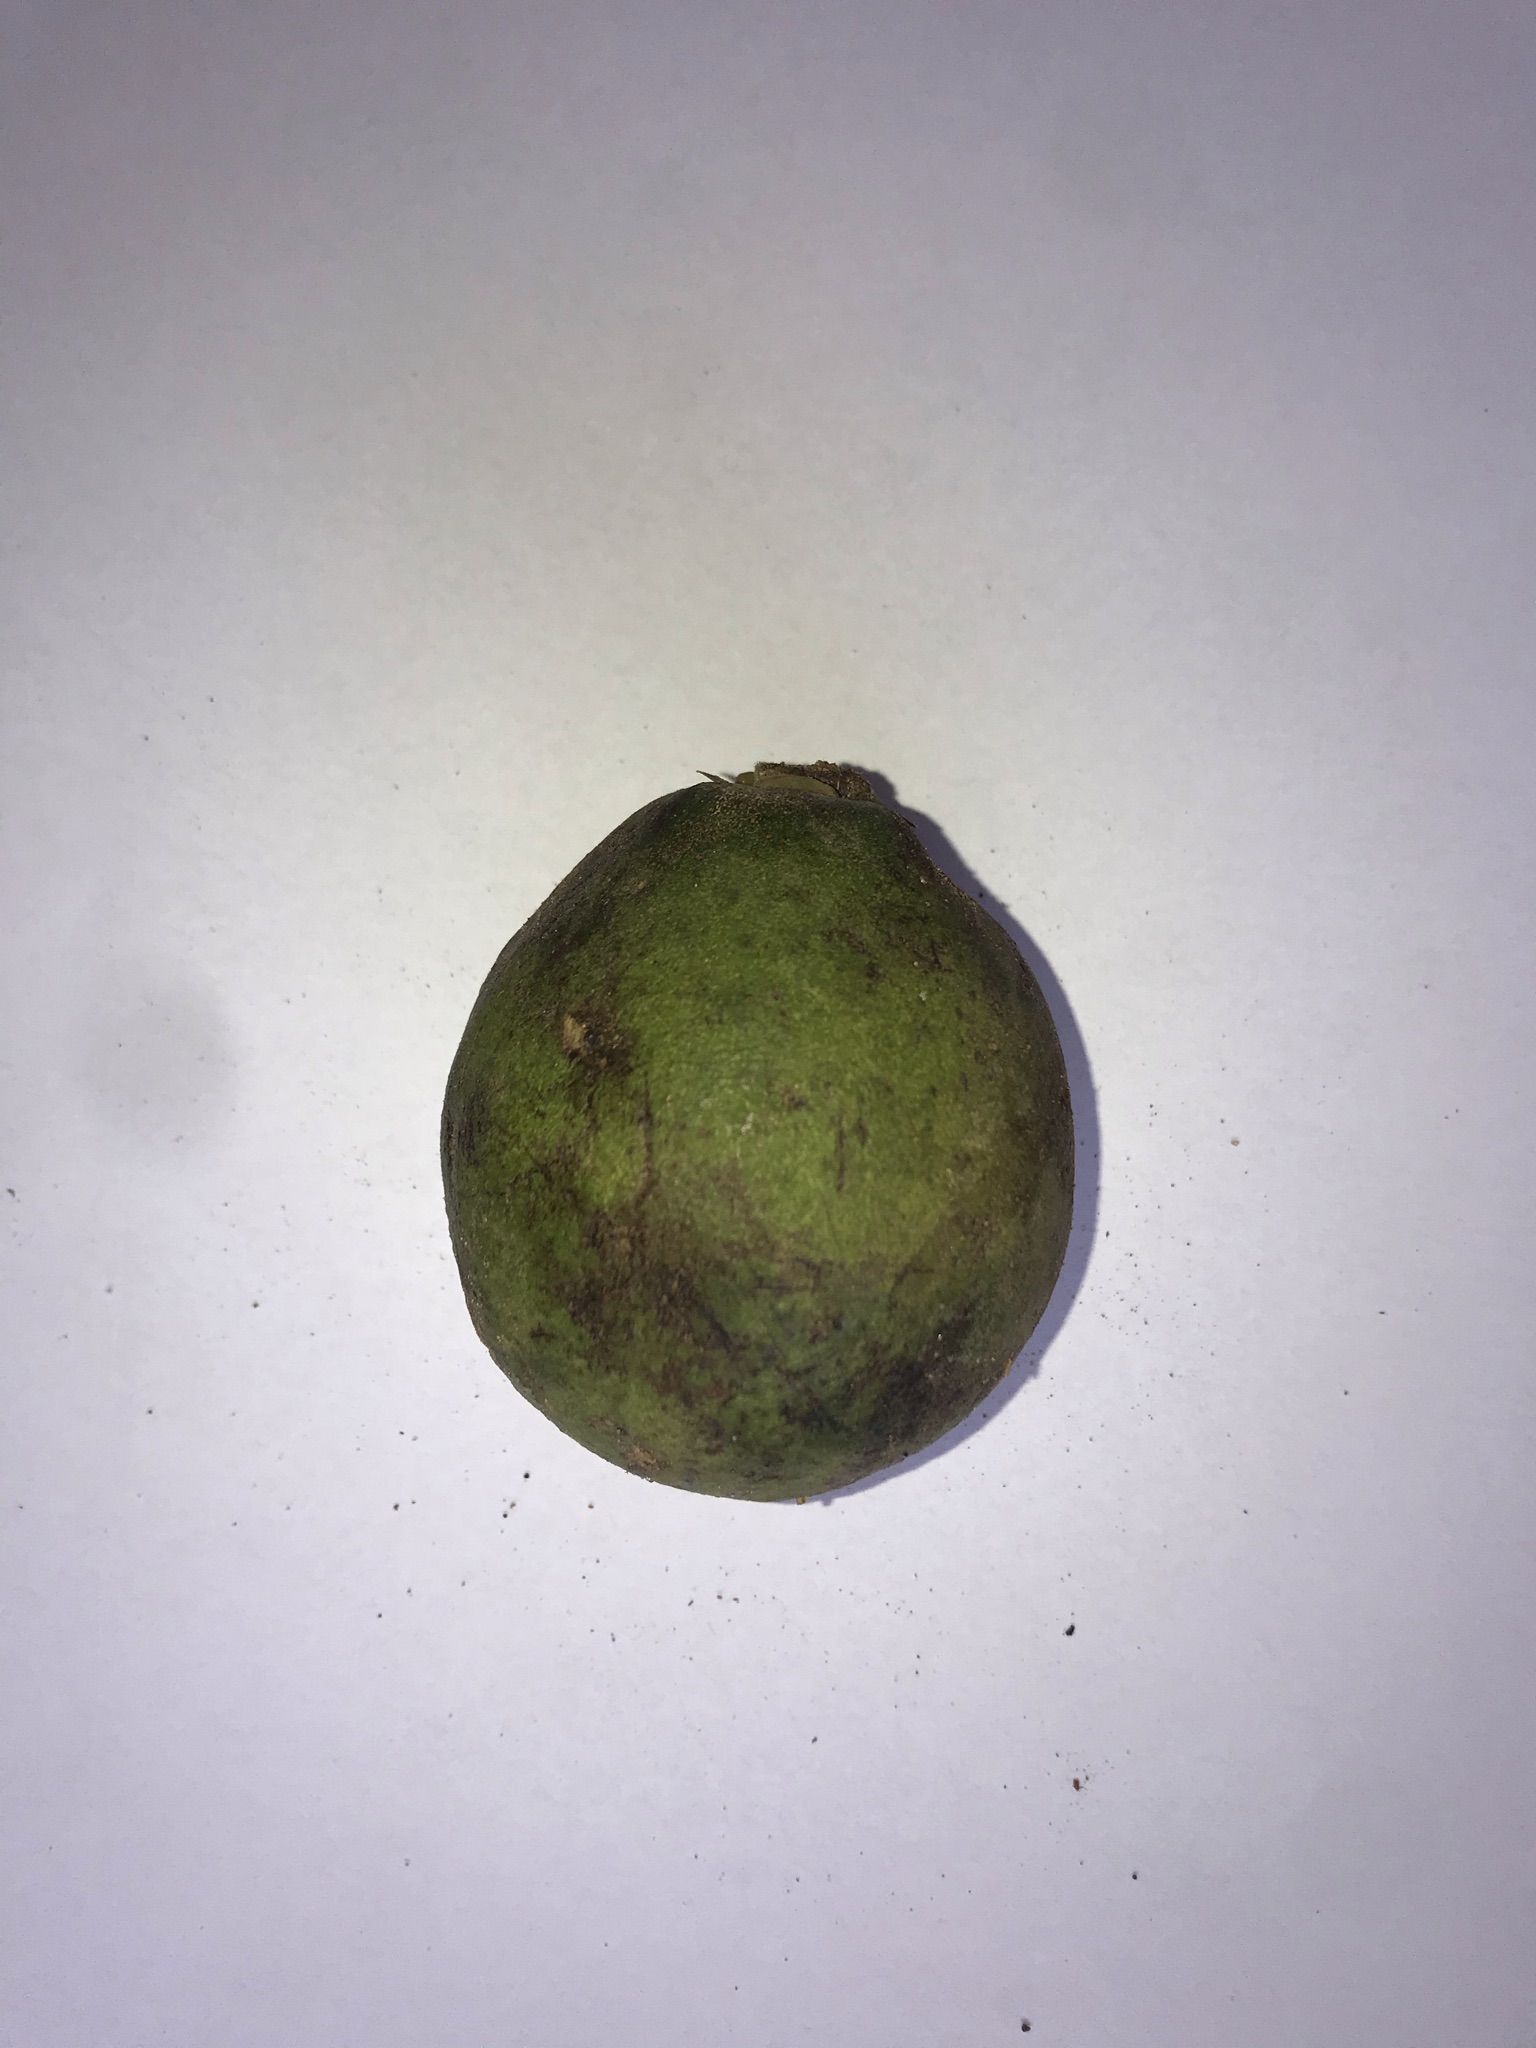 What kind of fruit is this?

pequi
